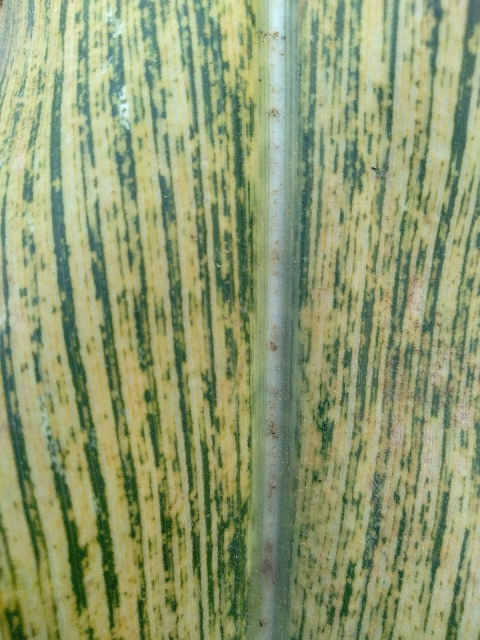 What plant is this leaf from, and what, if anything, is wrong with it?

maize, maize streak virus
